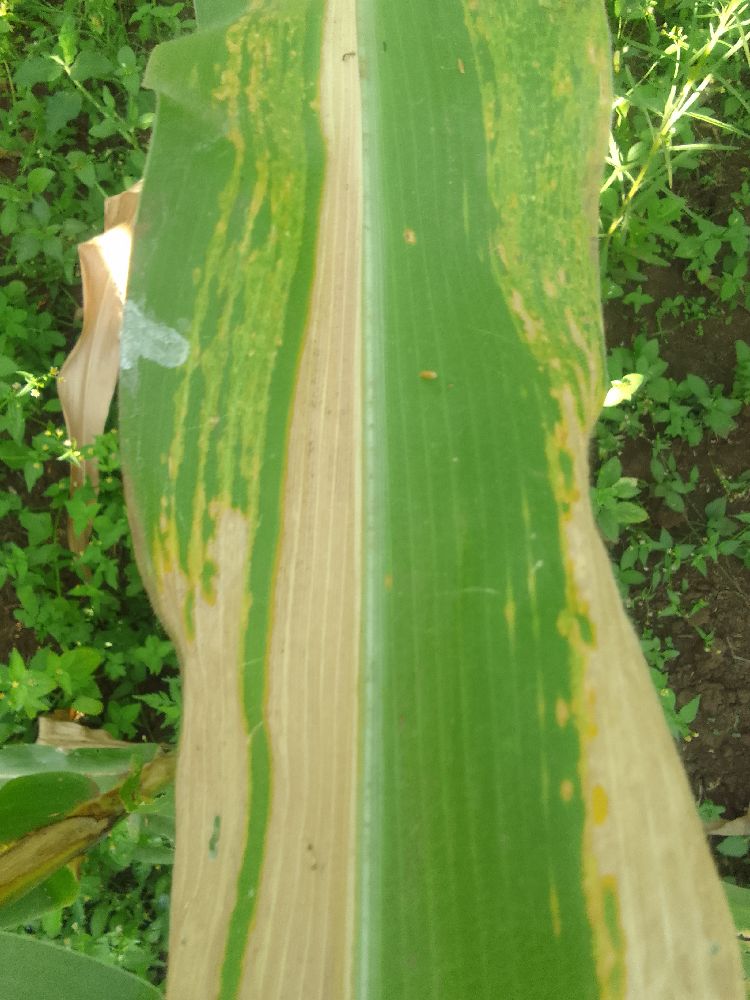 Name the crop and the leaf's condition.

maize, maize lethal necrosis
